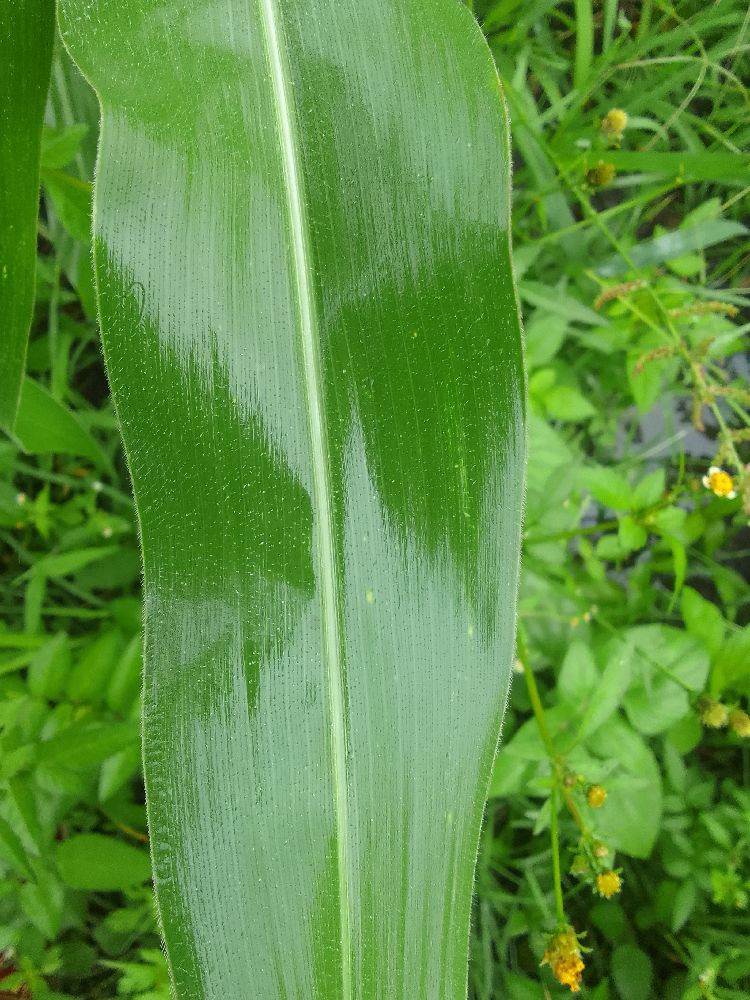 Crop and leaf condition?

maize, healthy
